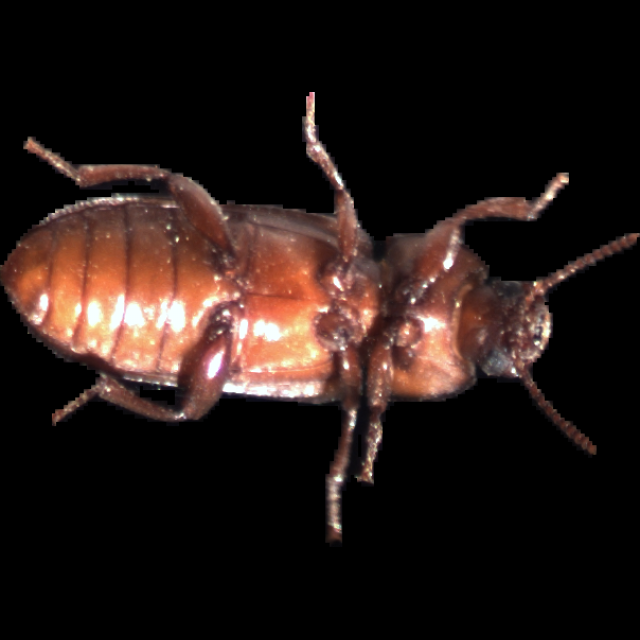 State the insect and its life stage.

mealworm beetle
